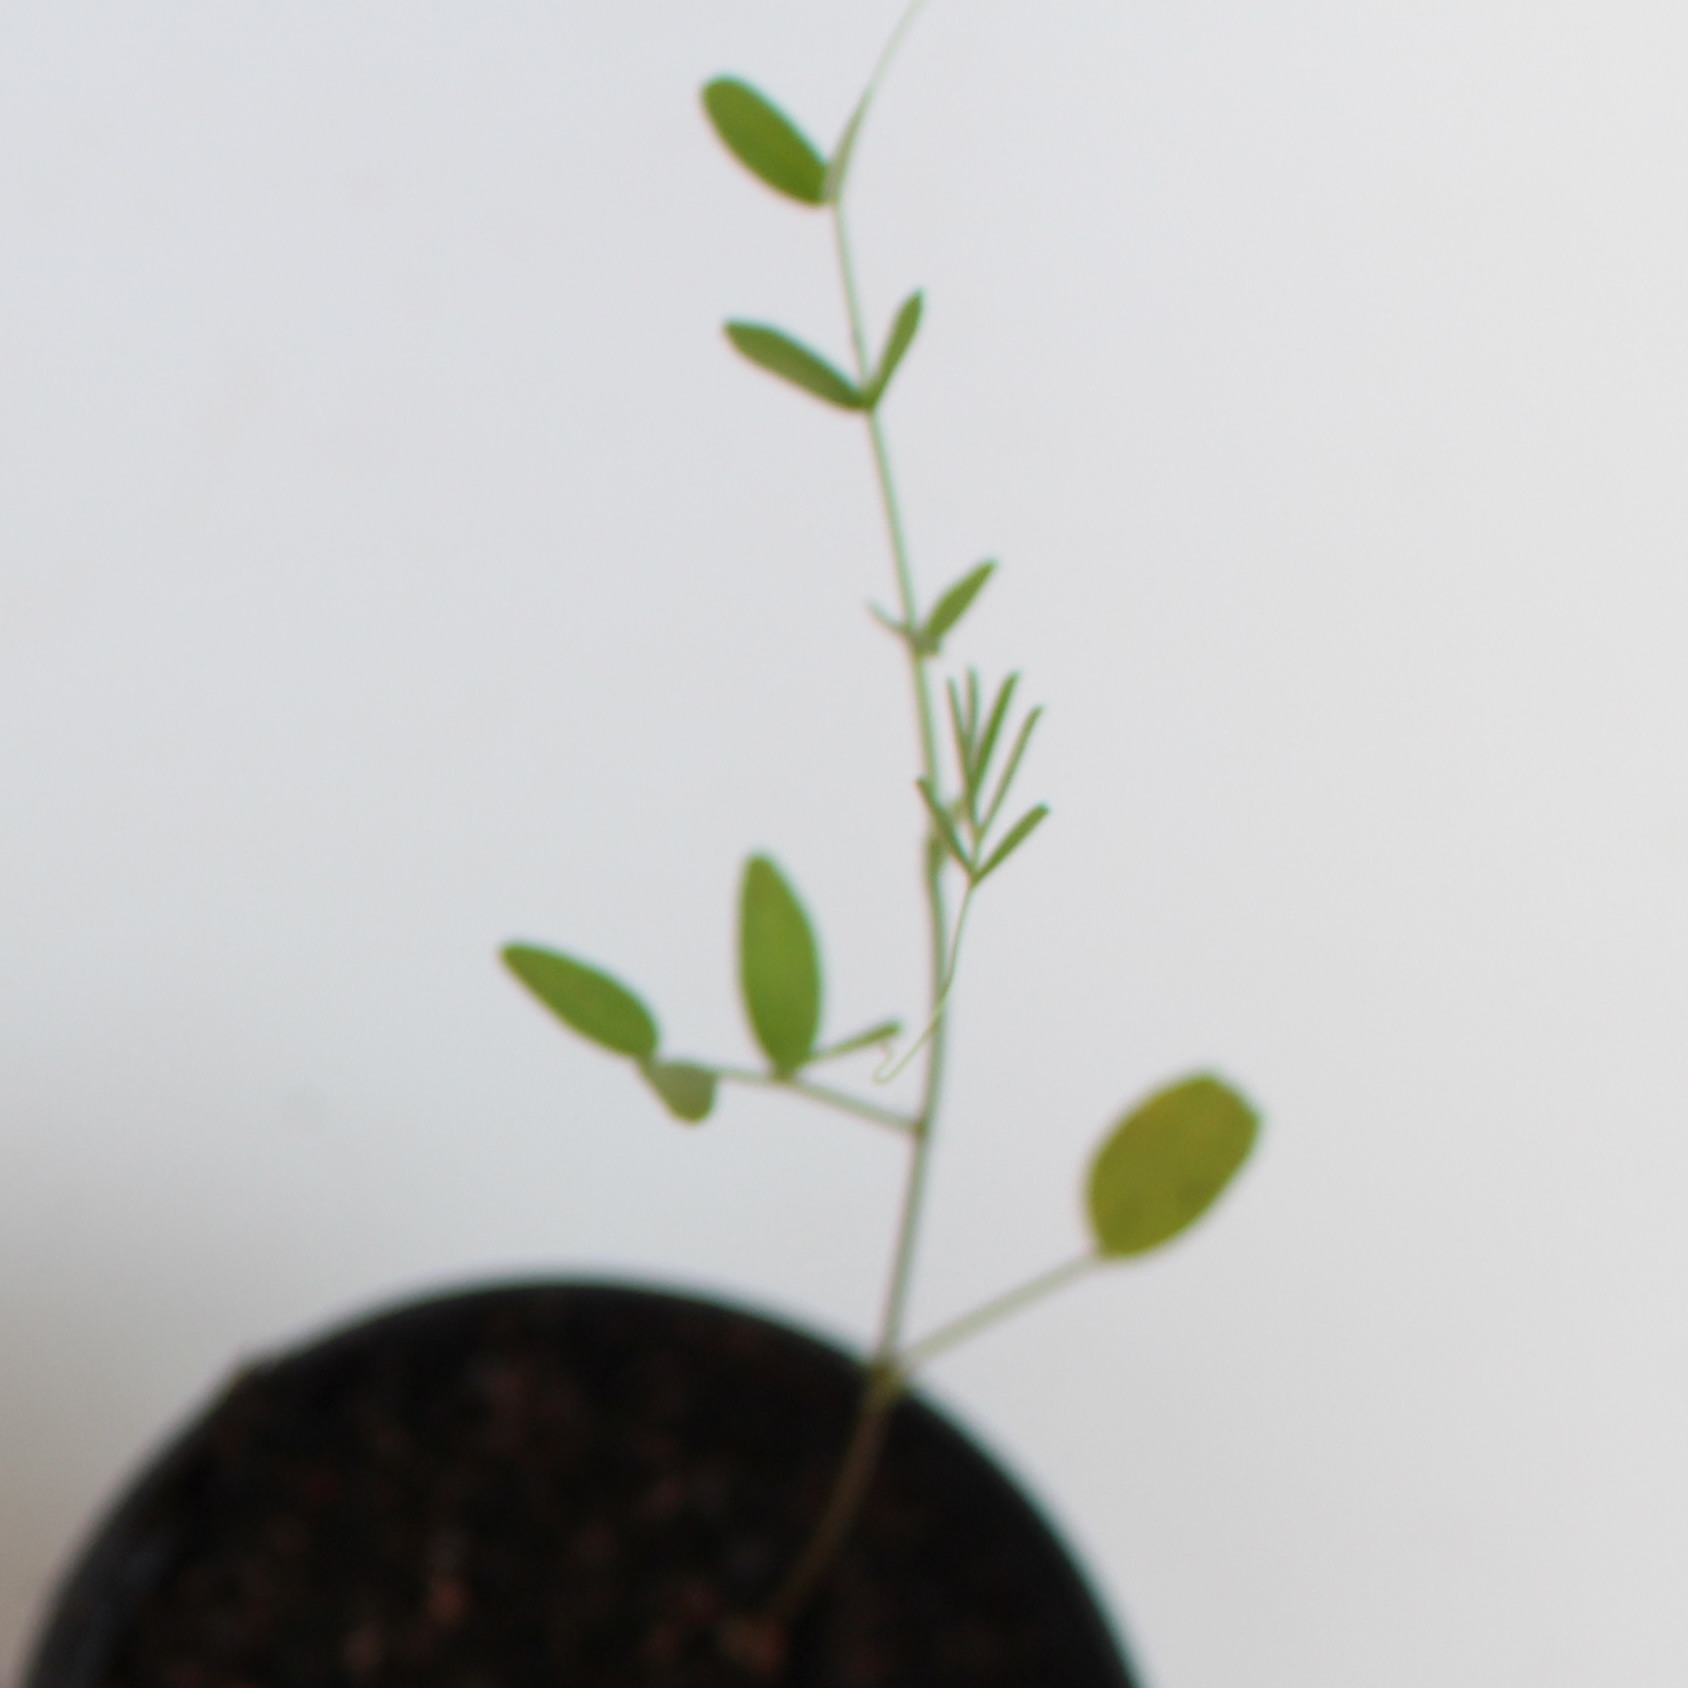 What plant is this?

Vicia sativa
